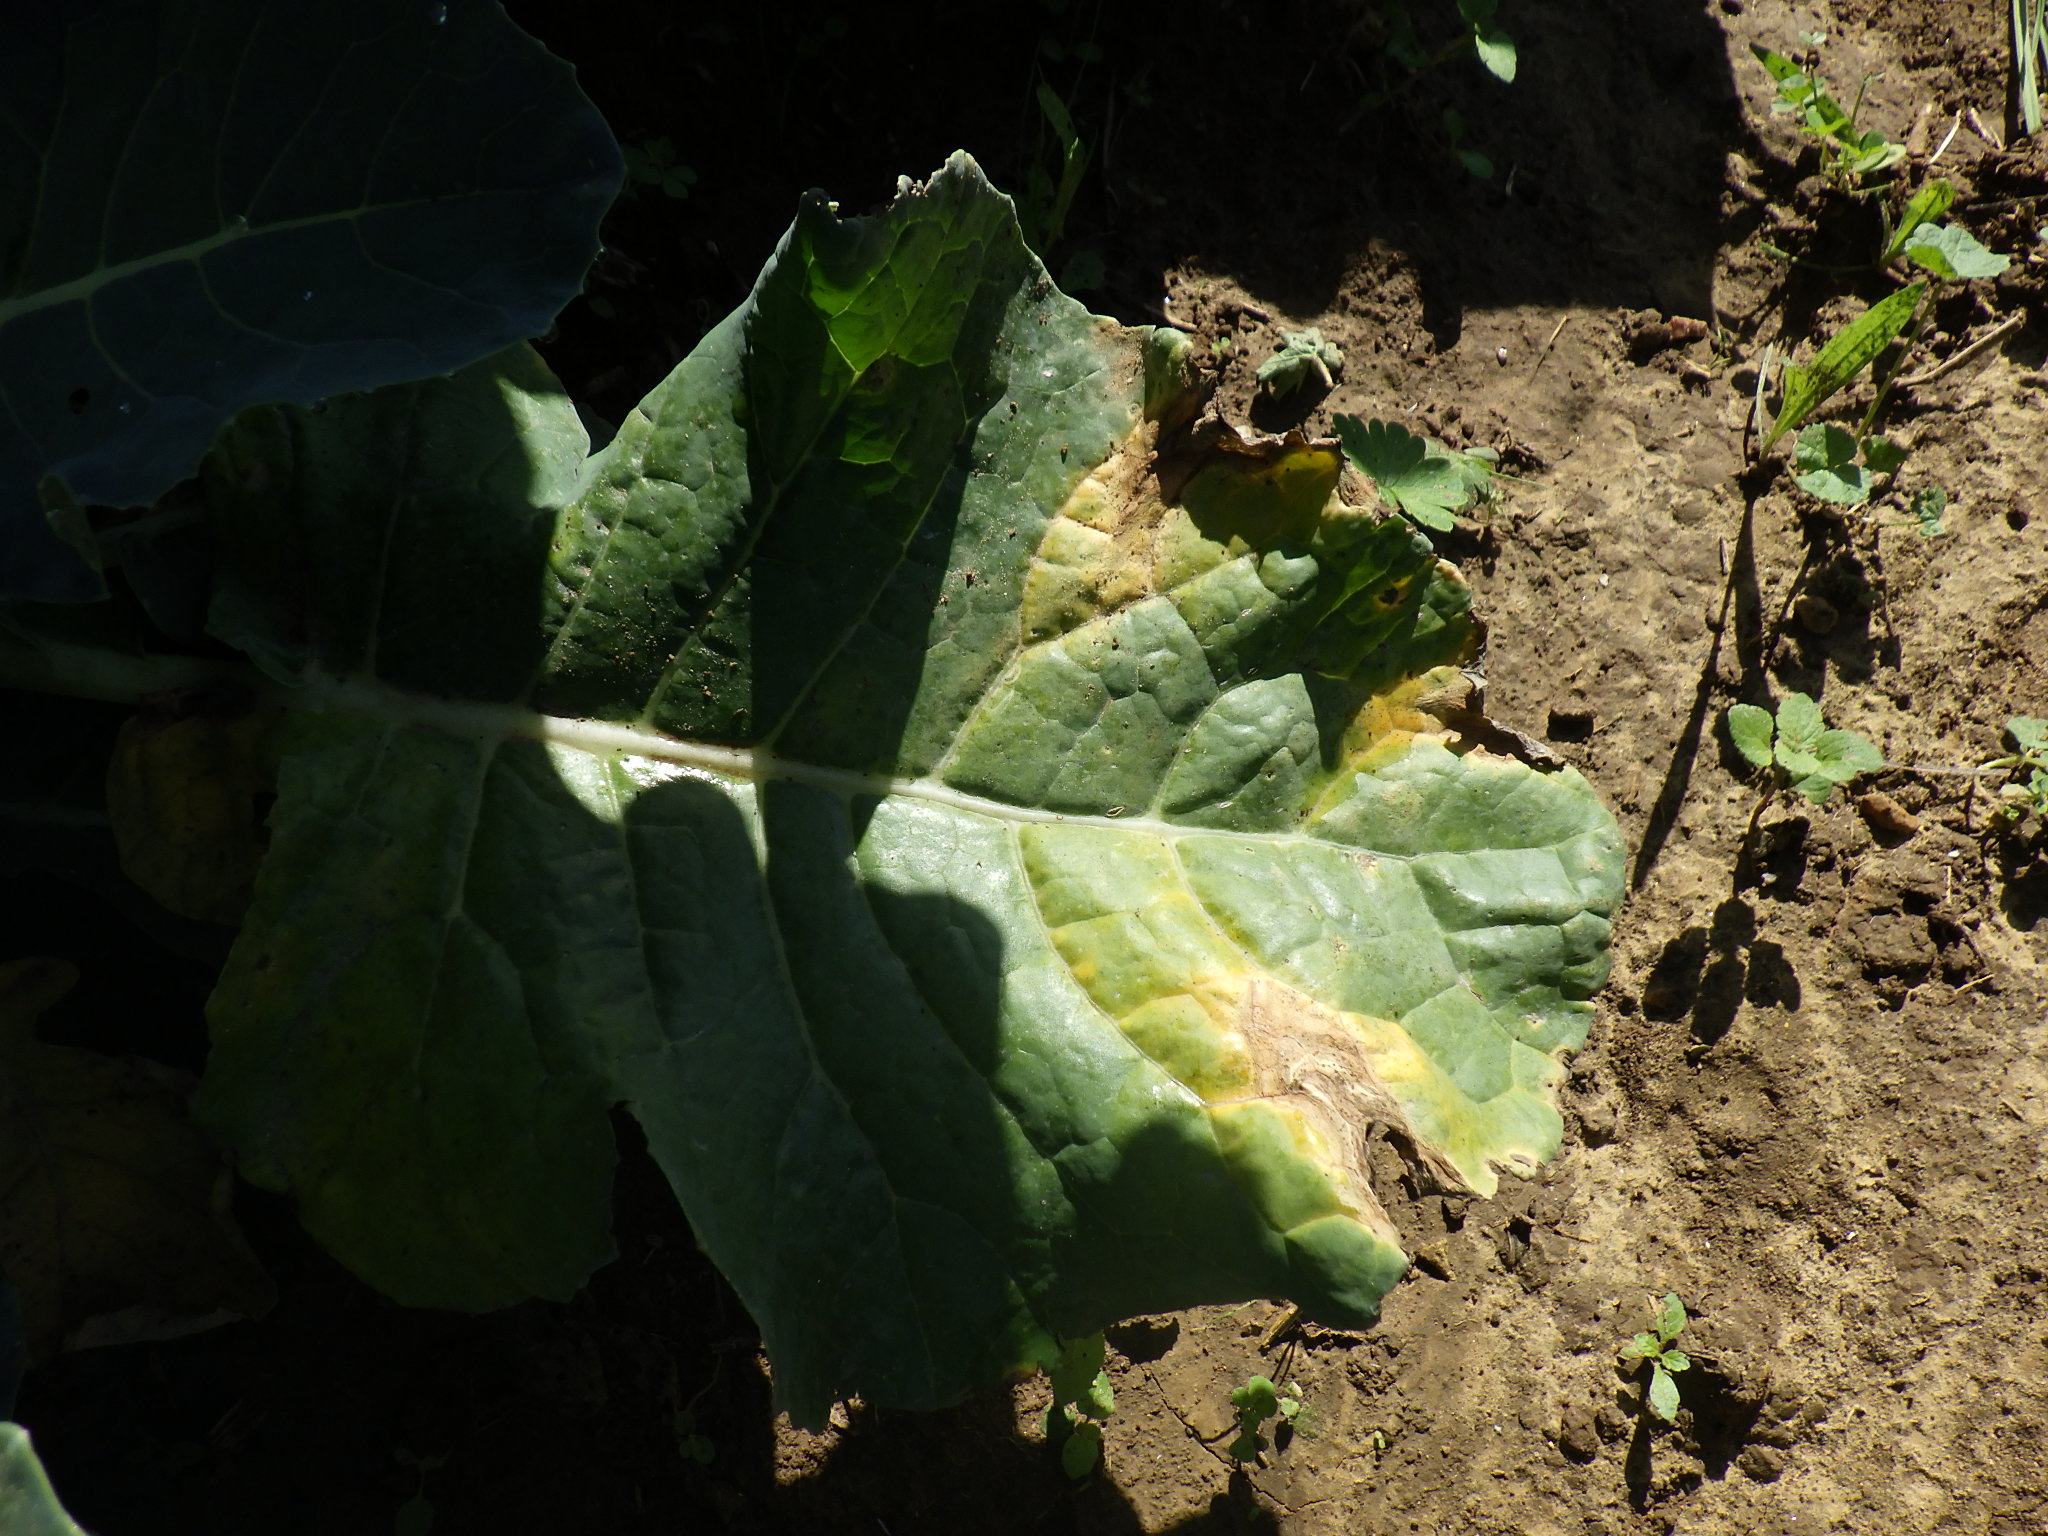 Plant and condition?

broccoli, alternaria
